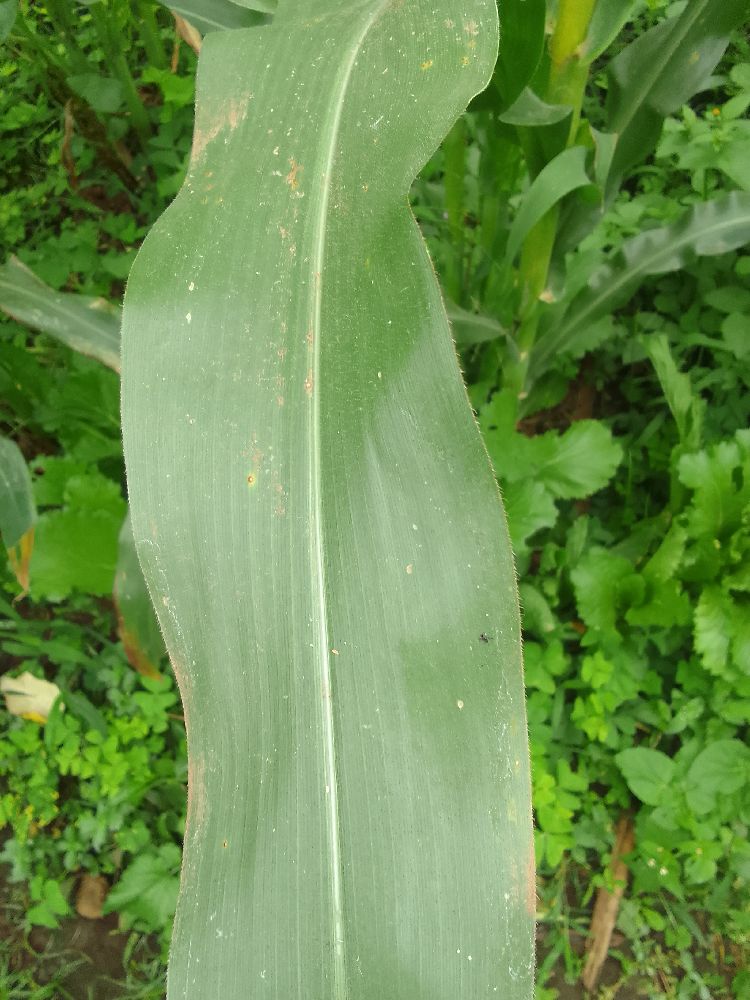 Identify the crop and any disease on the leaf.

maize, healthy
